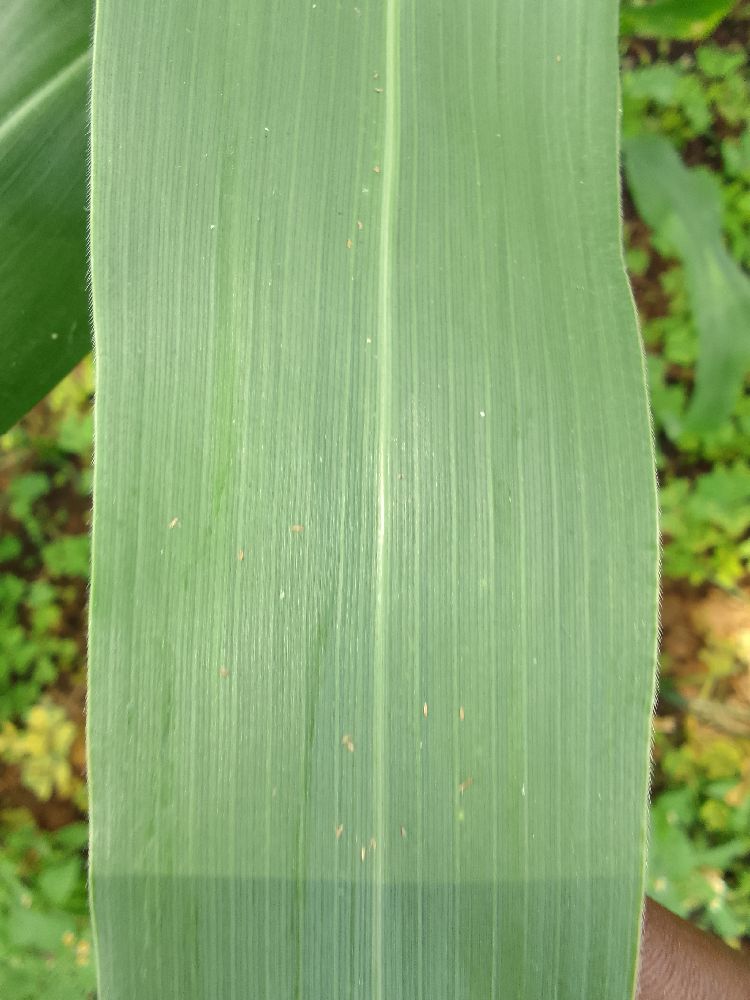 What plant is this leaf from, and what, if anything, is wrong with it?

maize, healthy
